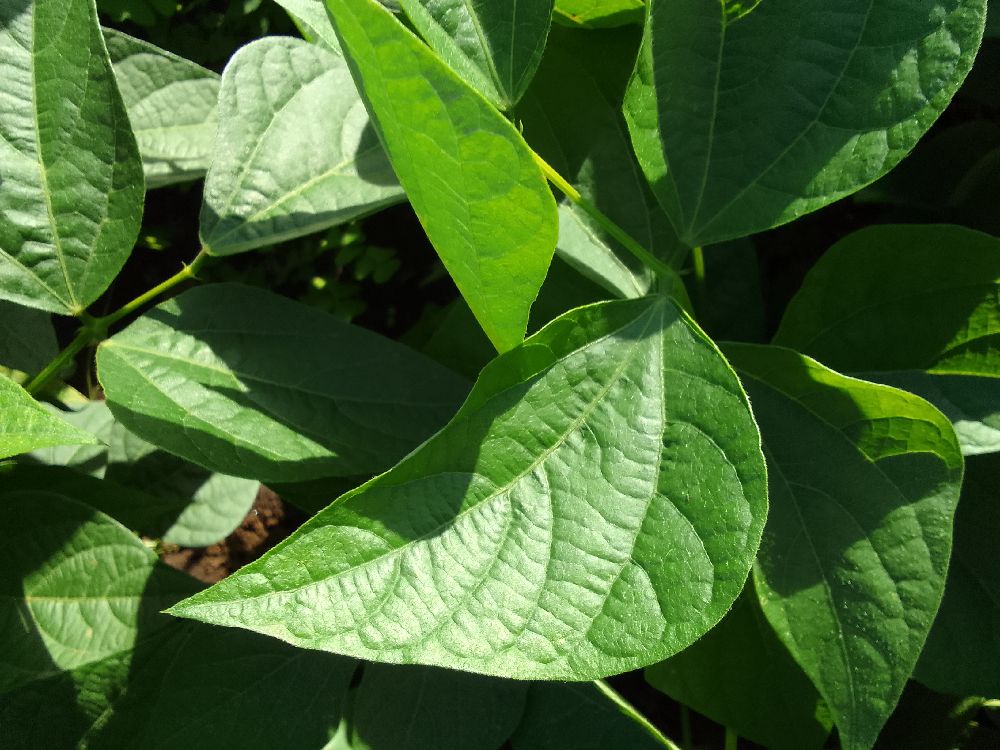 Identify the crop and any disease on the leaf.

common bean, healthy
